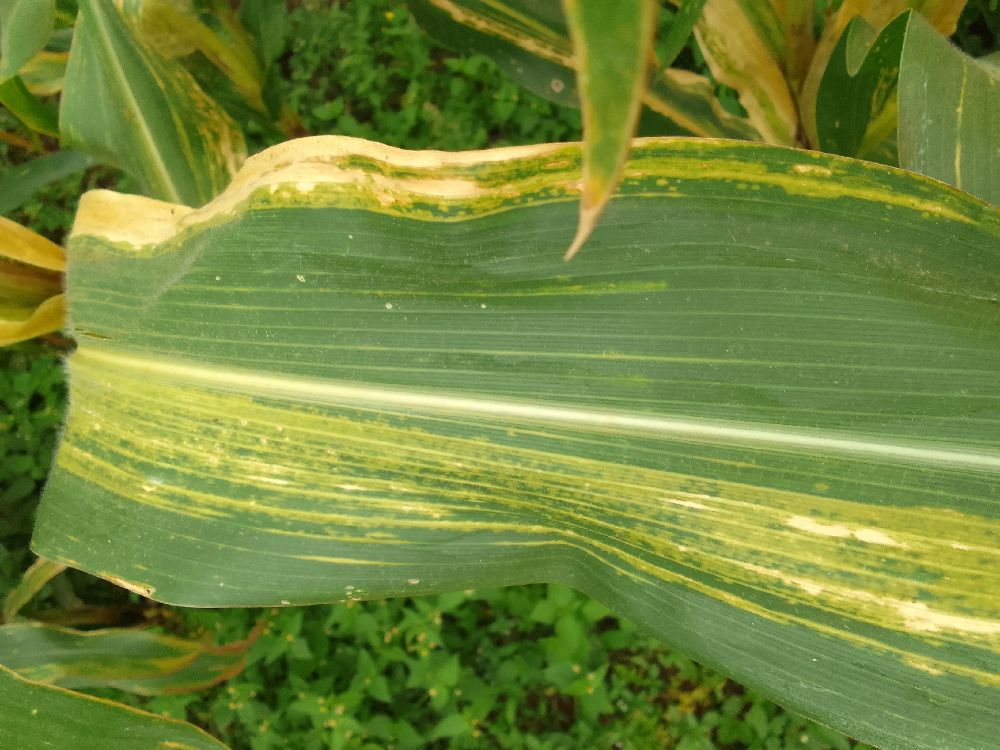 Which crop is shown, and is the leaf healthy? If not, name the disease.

maize, maize lethal necrosis
